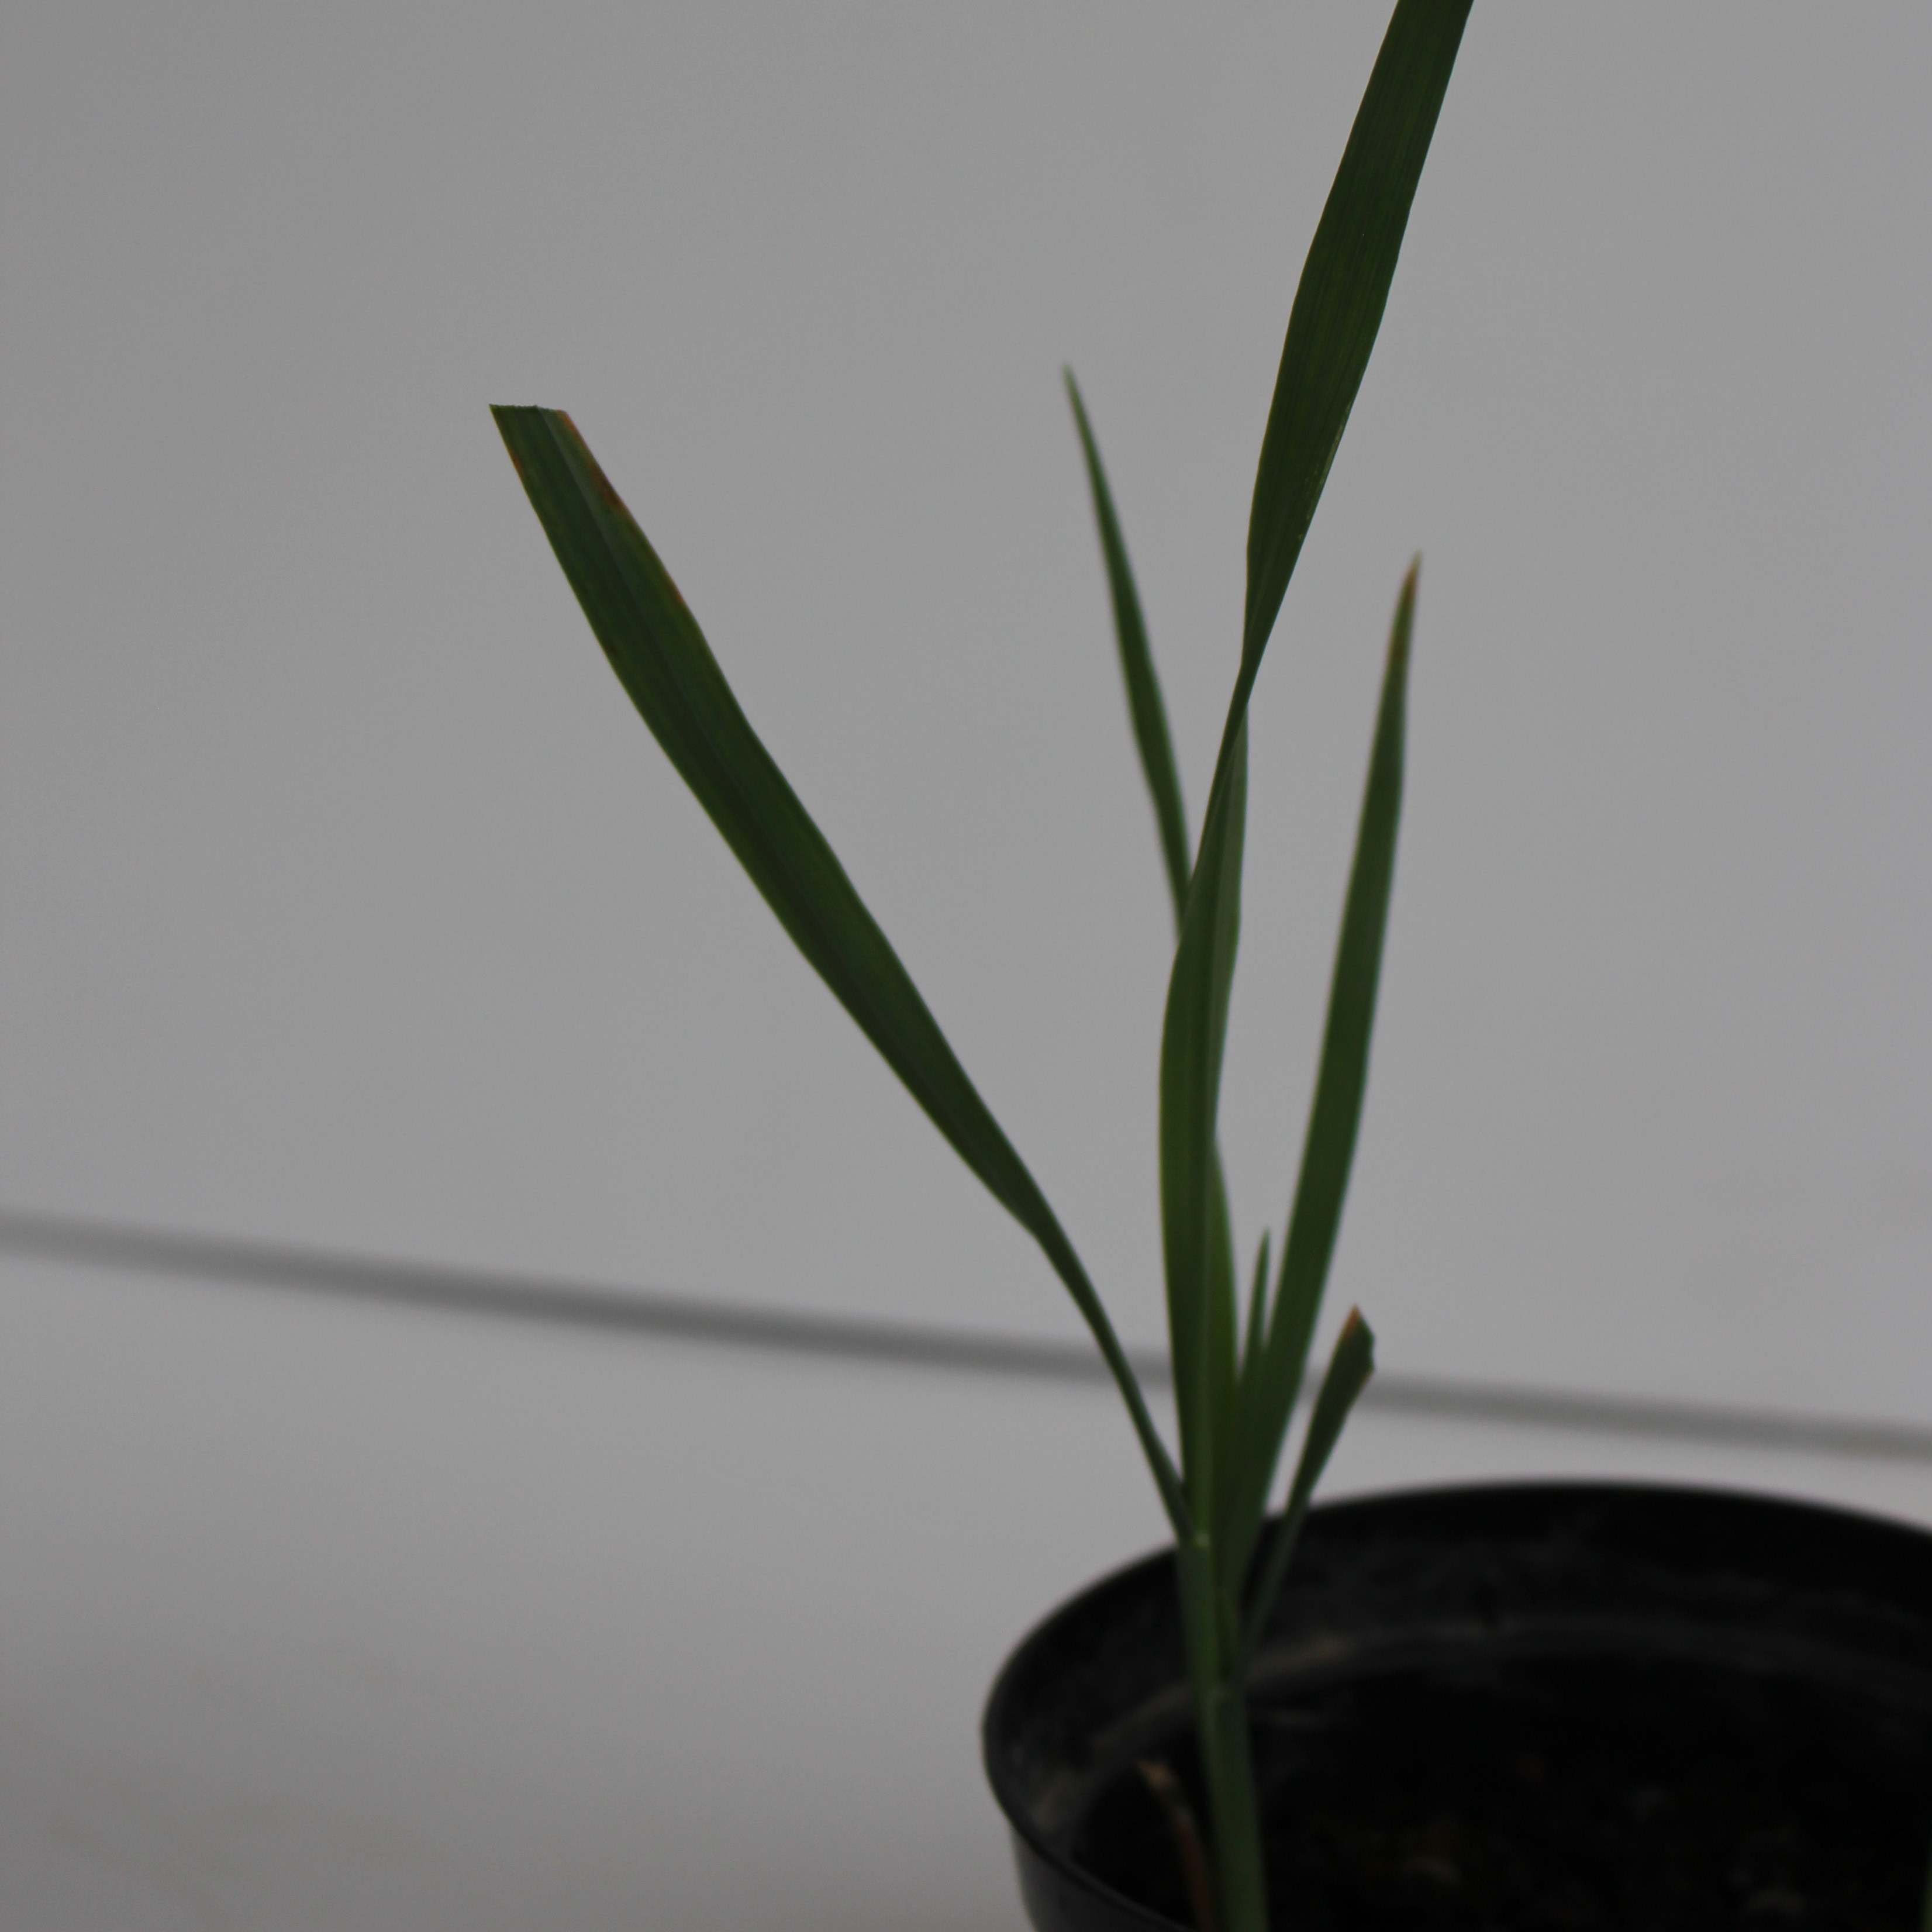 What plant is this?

Avena sterilis
